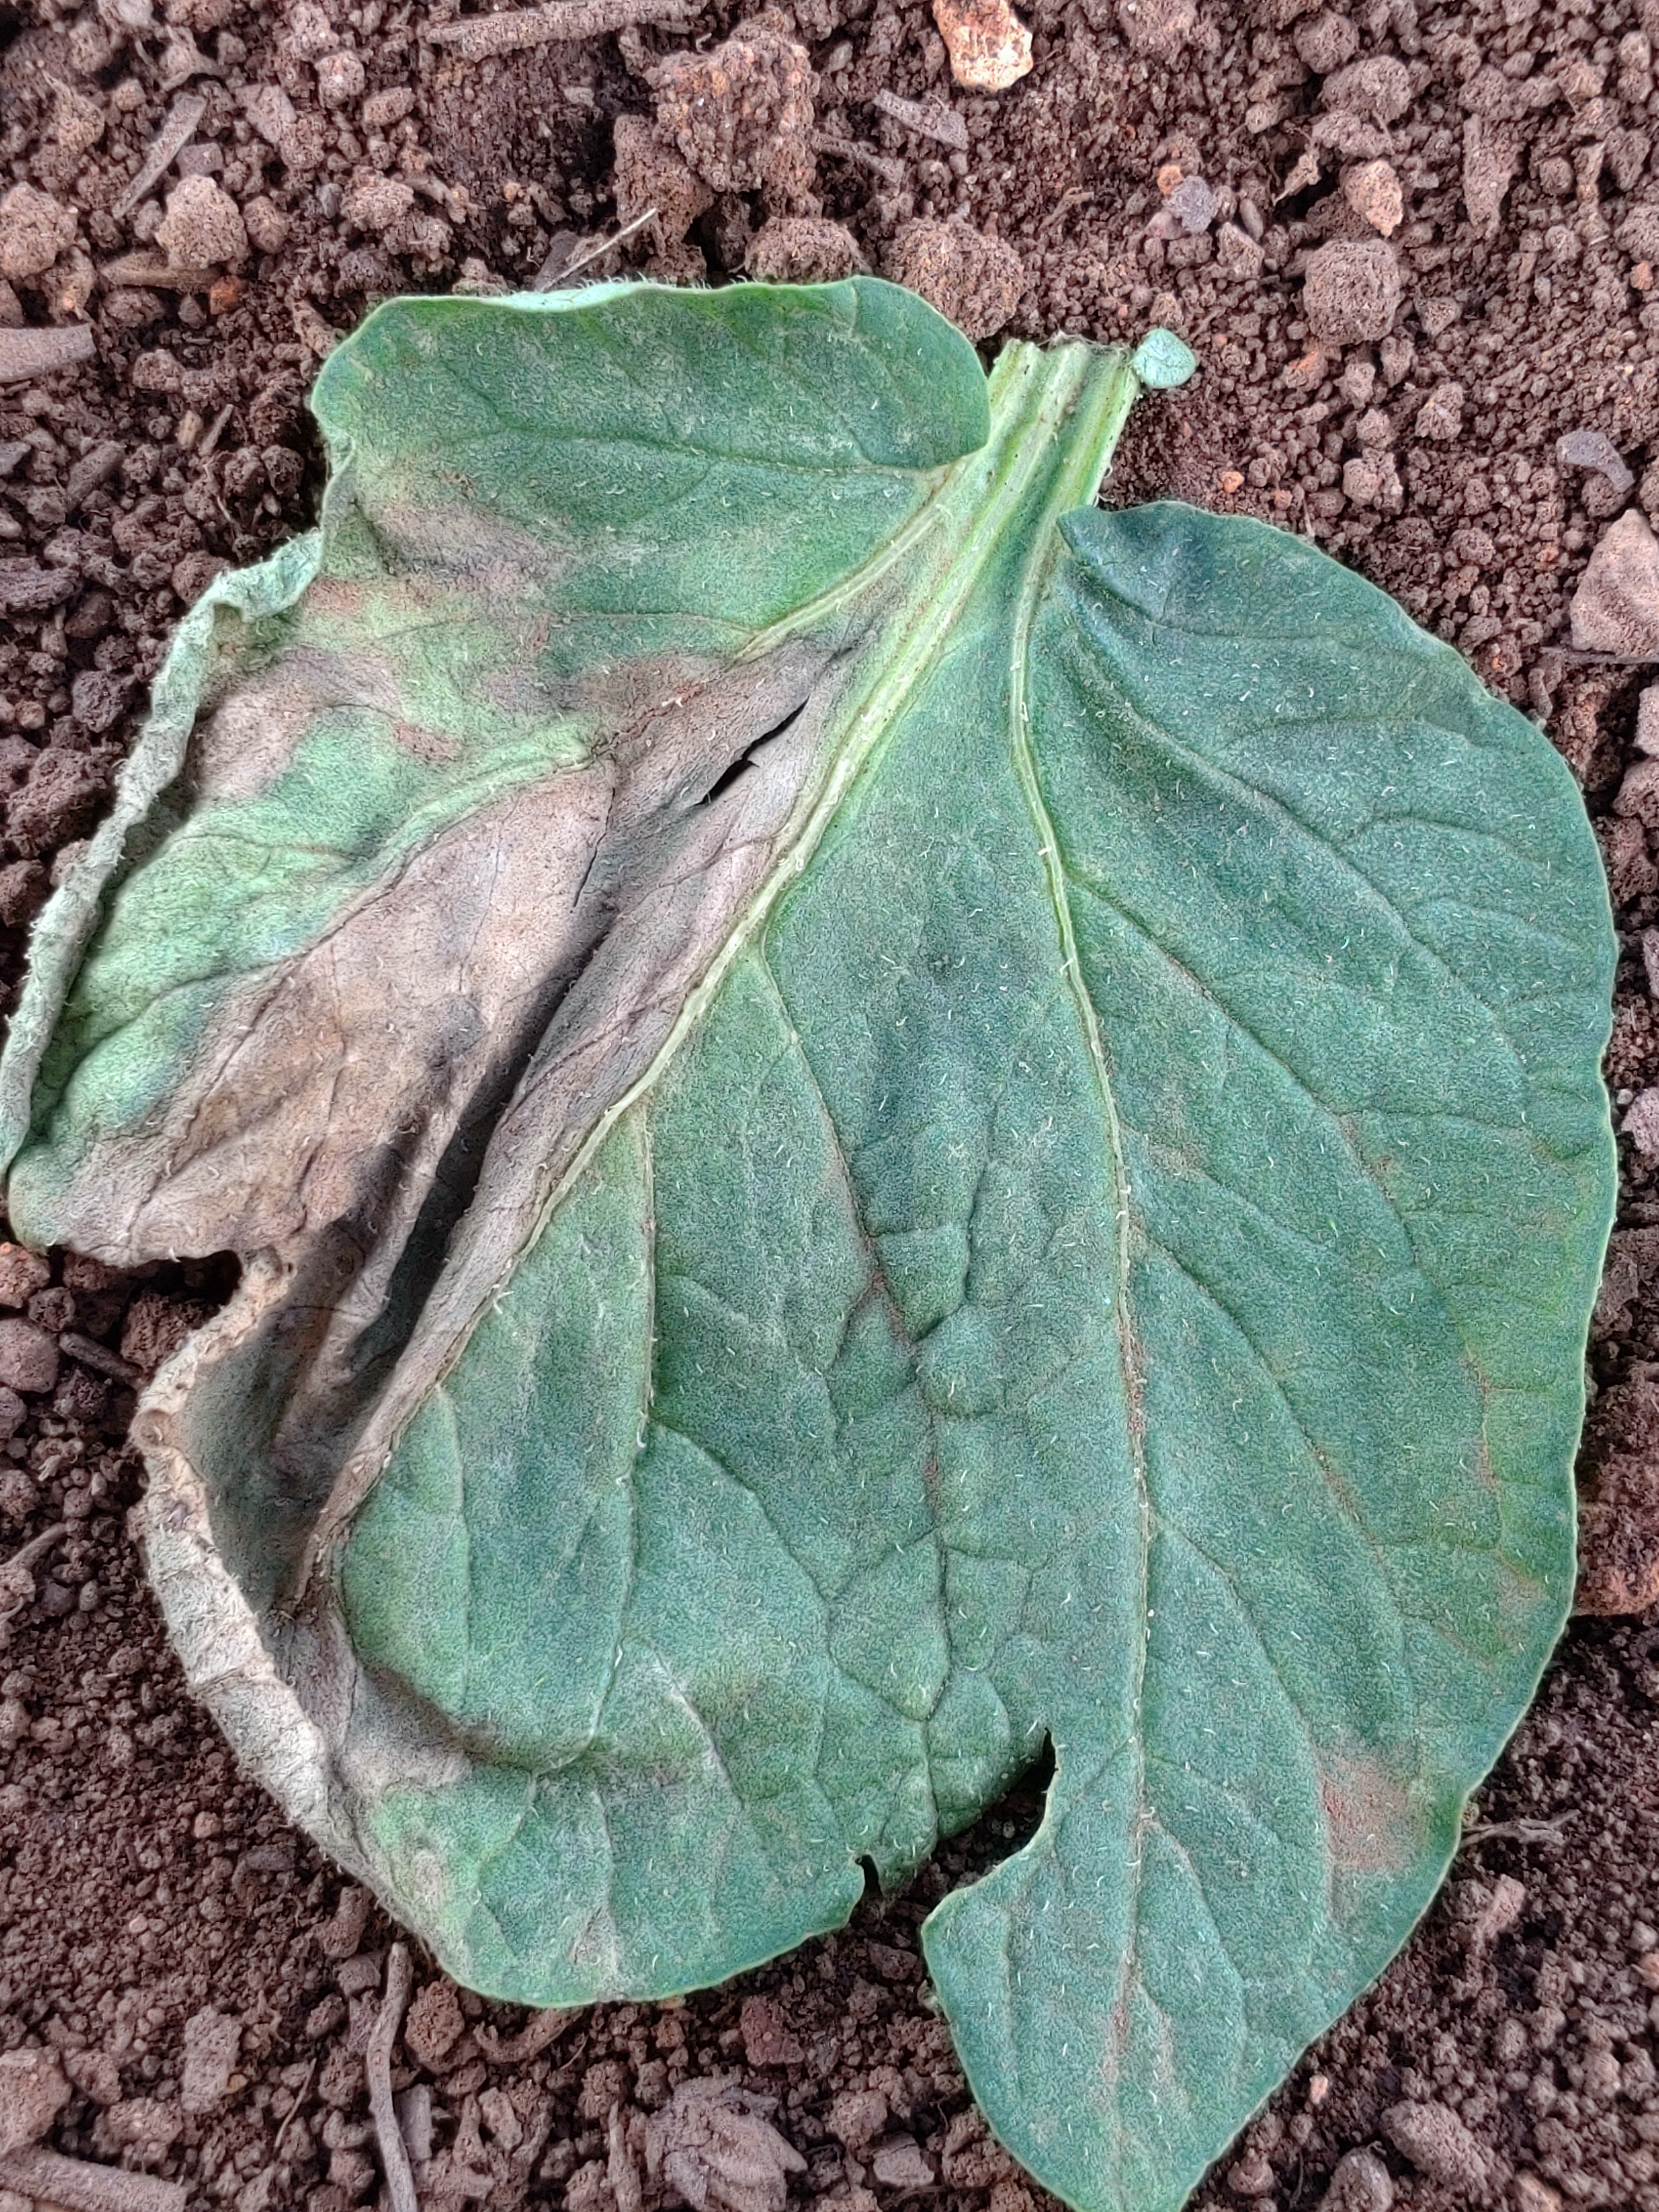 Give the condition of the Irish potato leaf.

early blight
